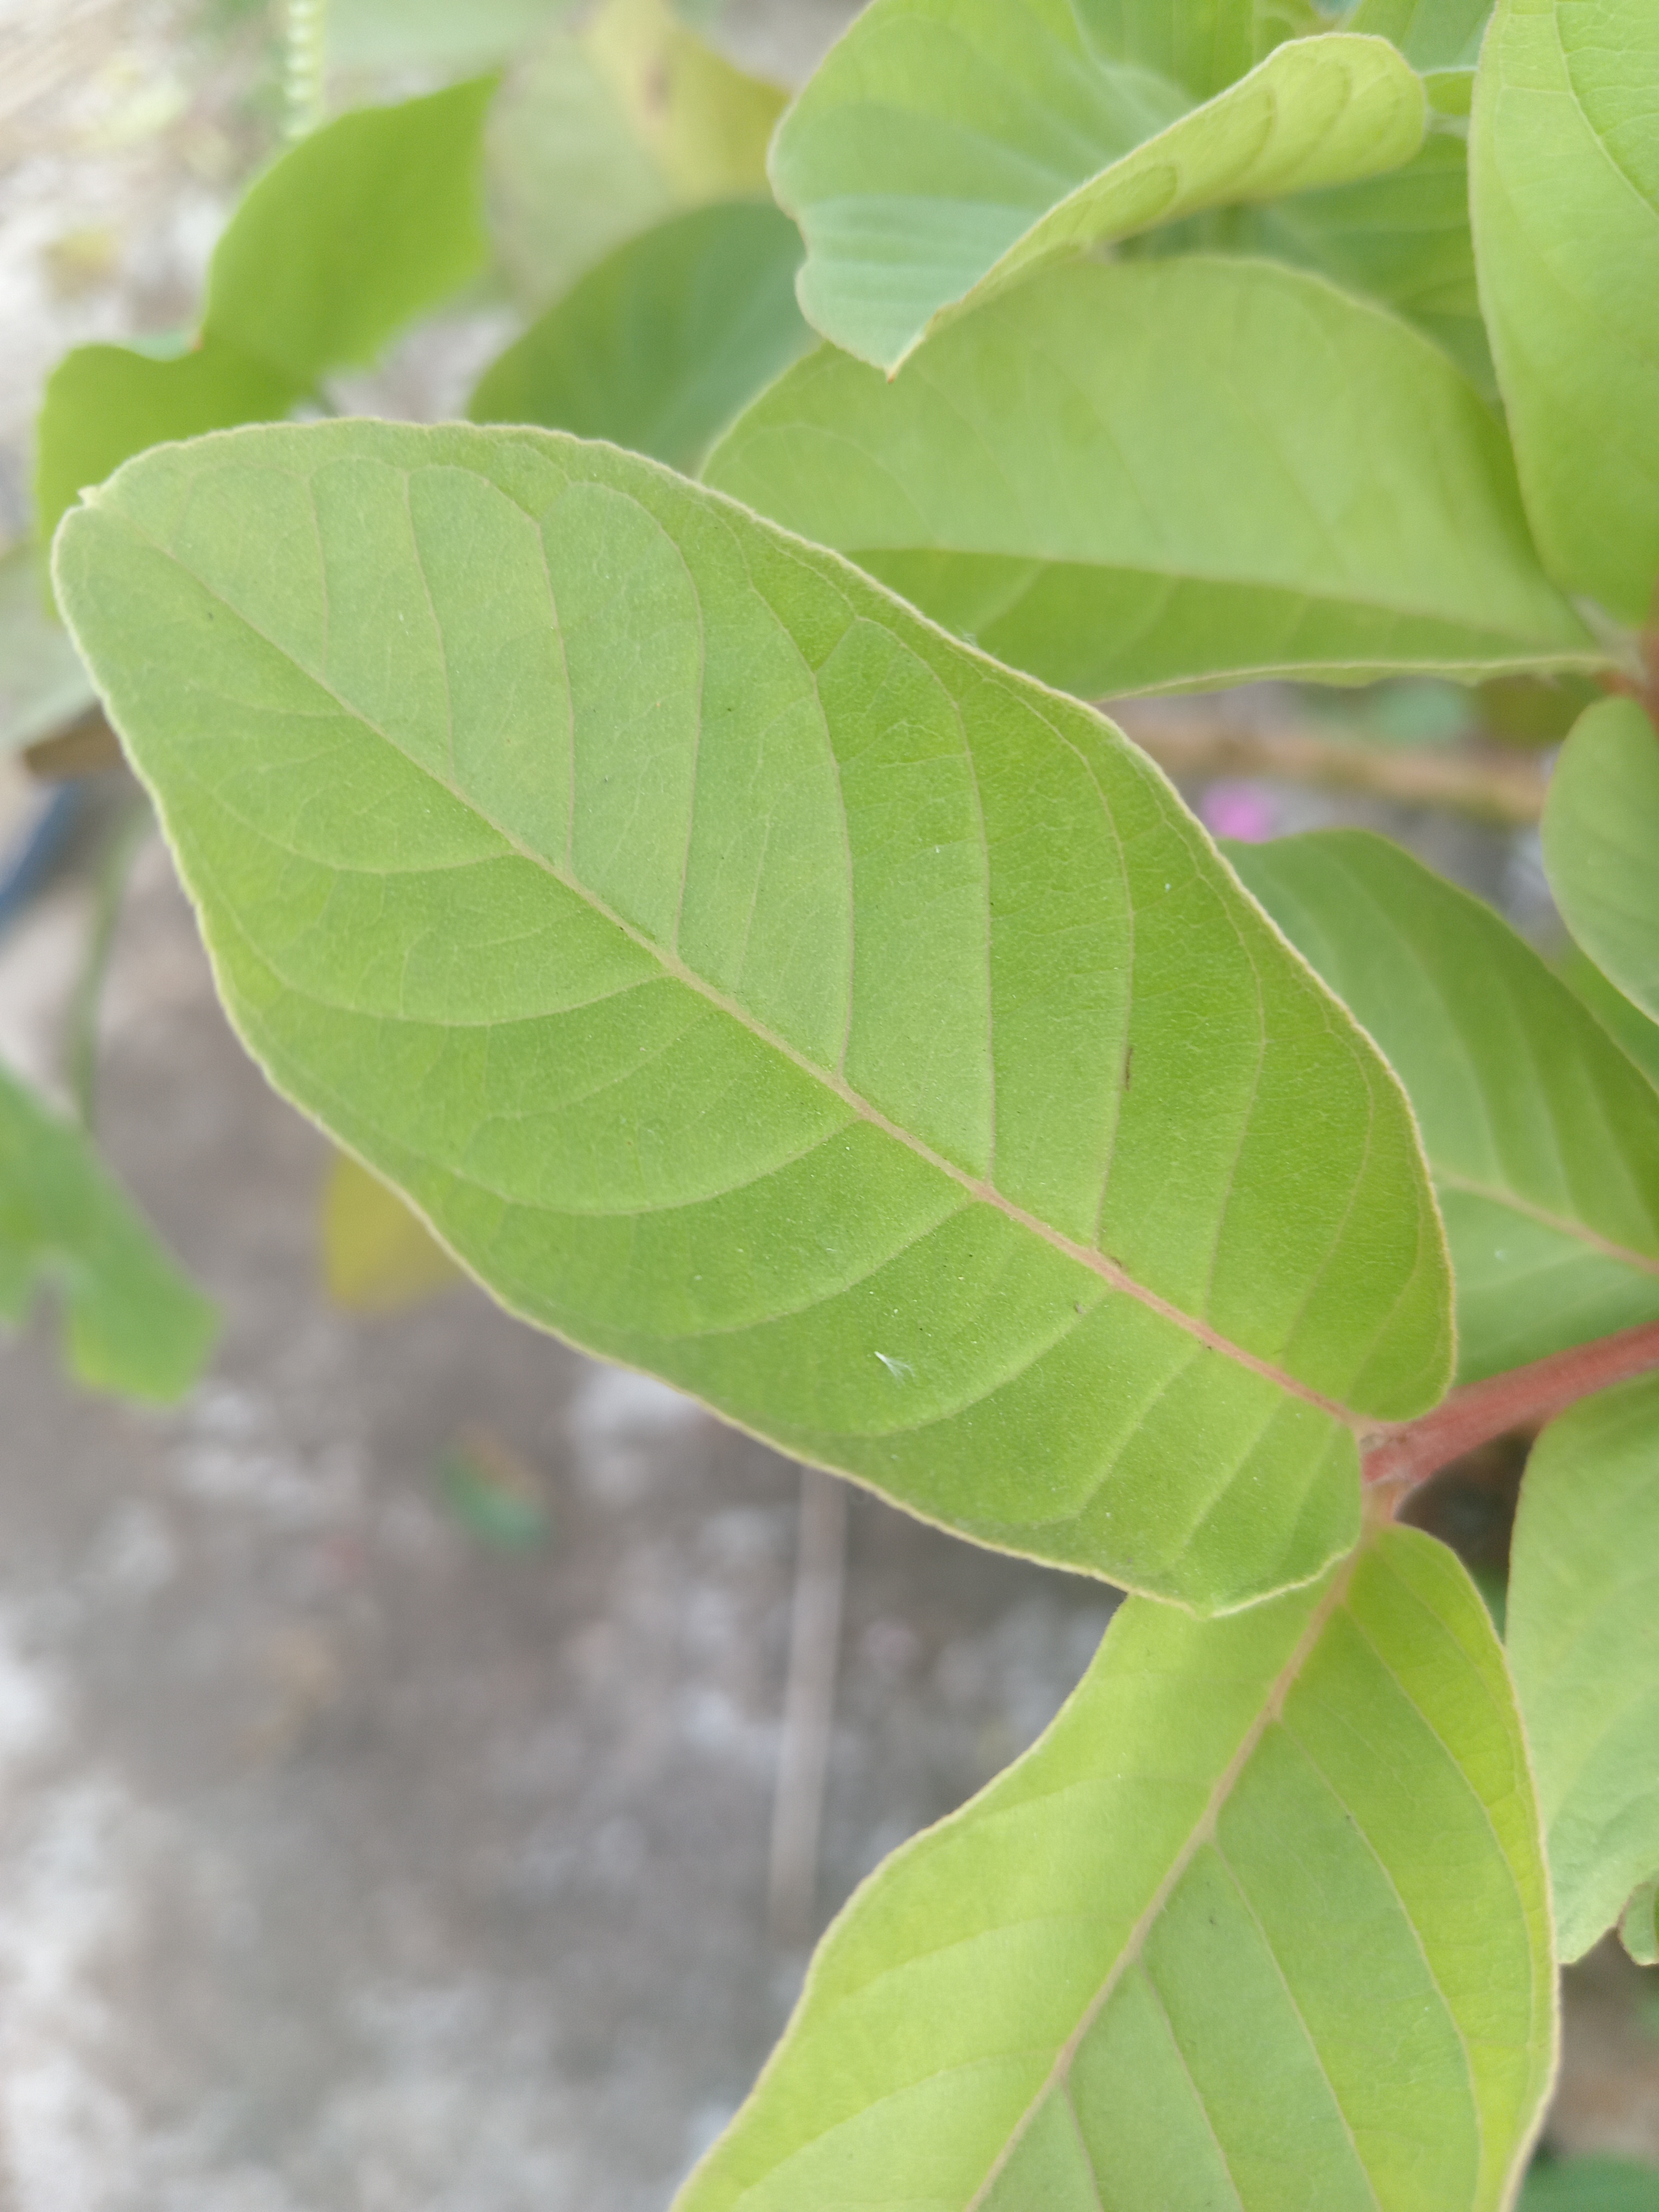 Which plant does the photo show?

guava
